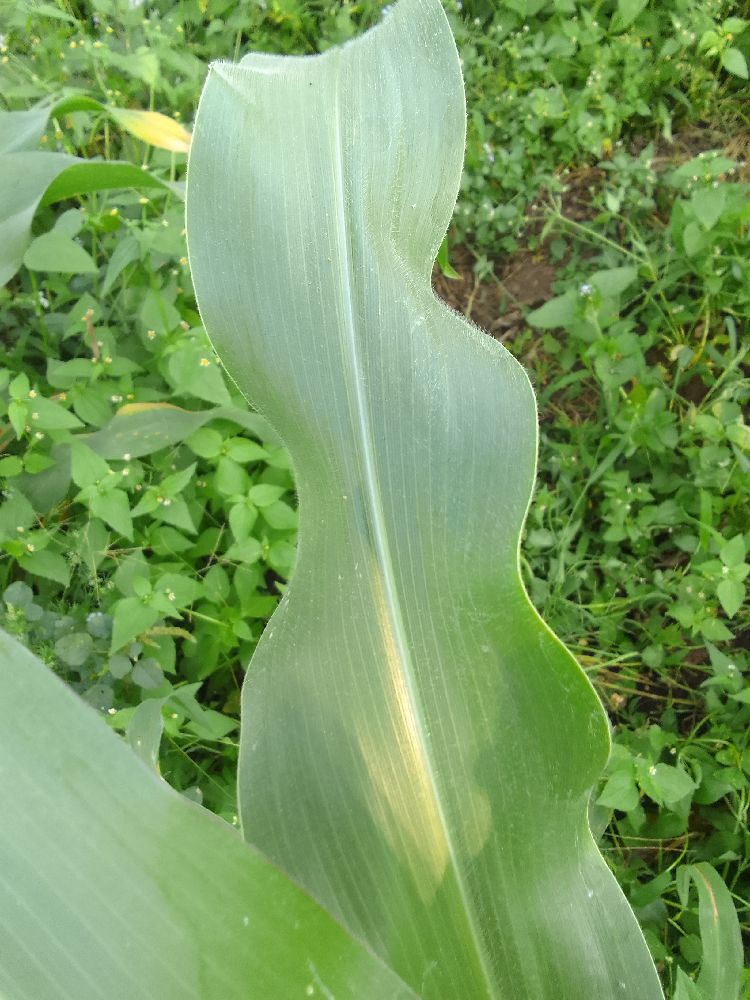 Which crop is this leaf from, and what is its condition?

maize, healthy
